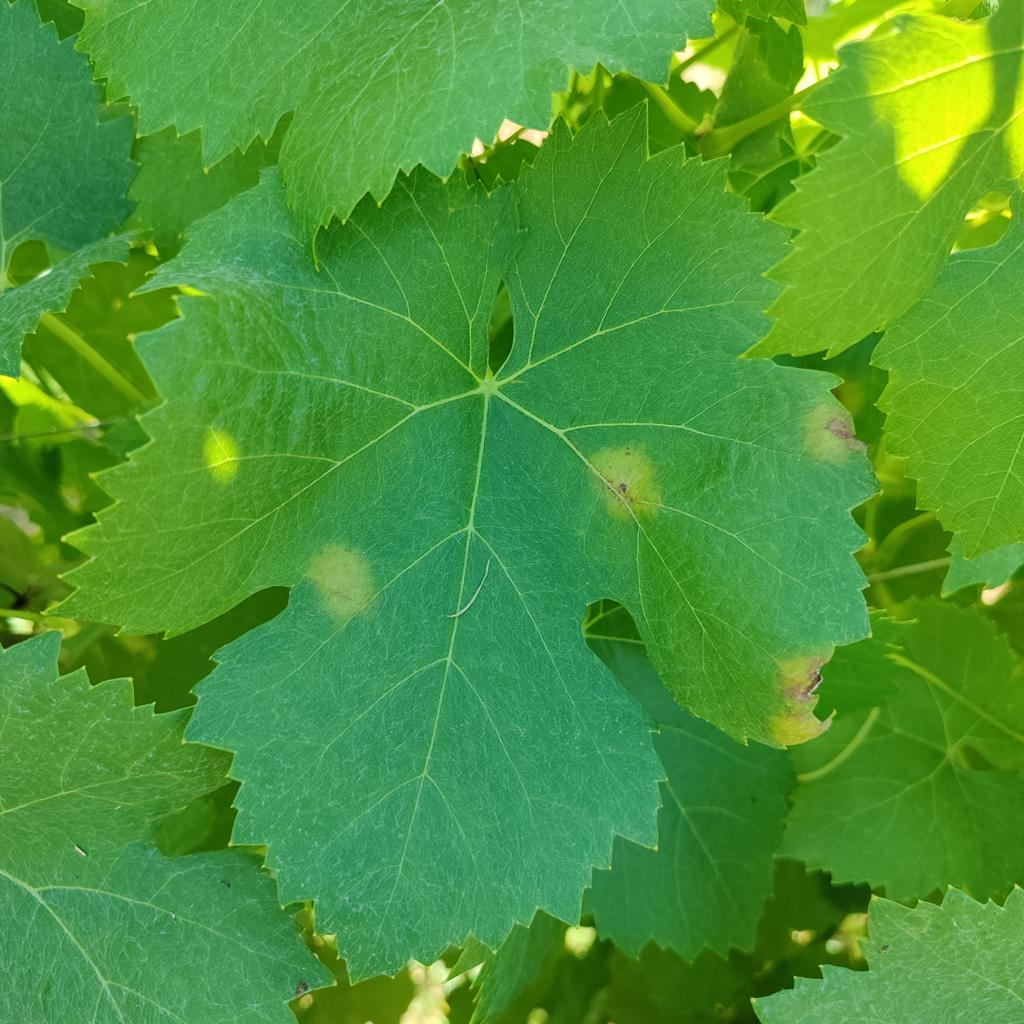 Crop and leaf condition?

grapevine, downy mildew
